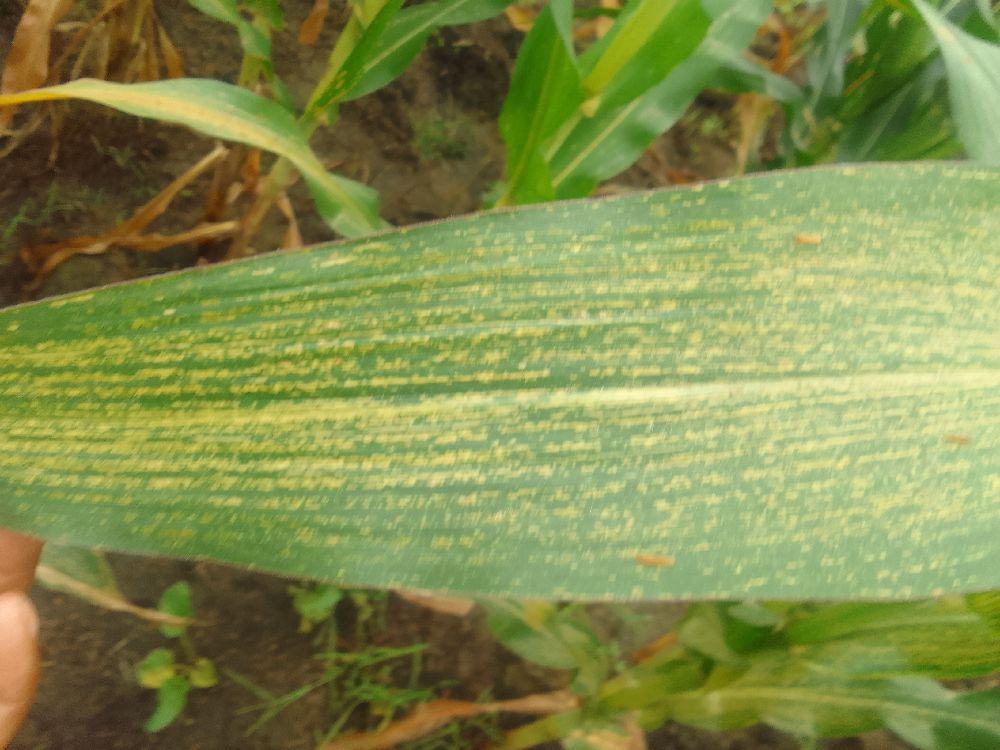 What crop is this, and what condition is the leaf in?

maize, maize streak virus
